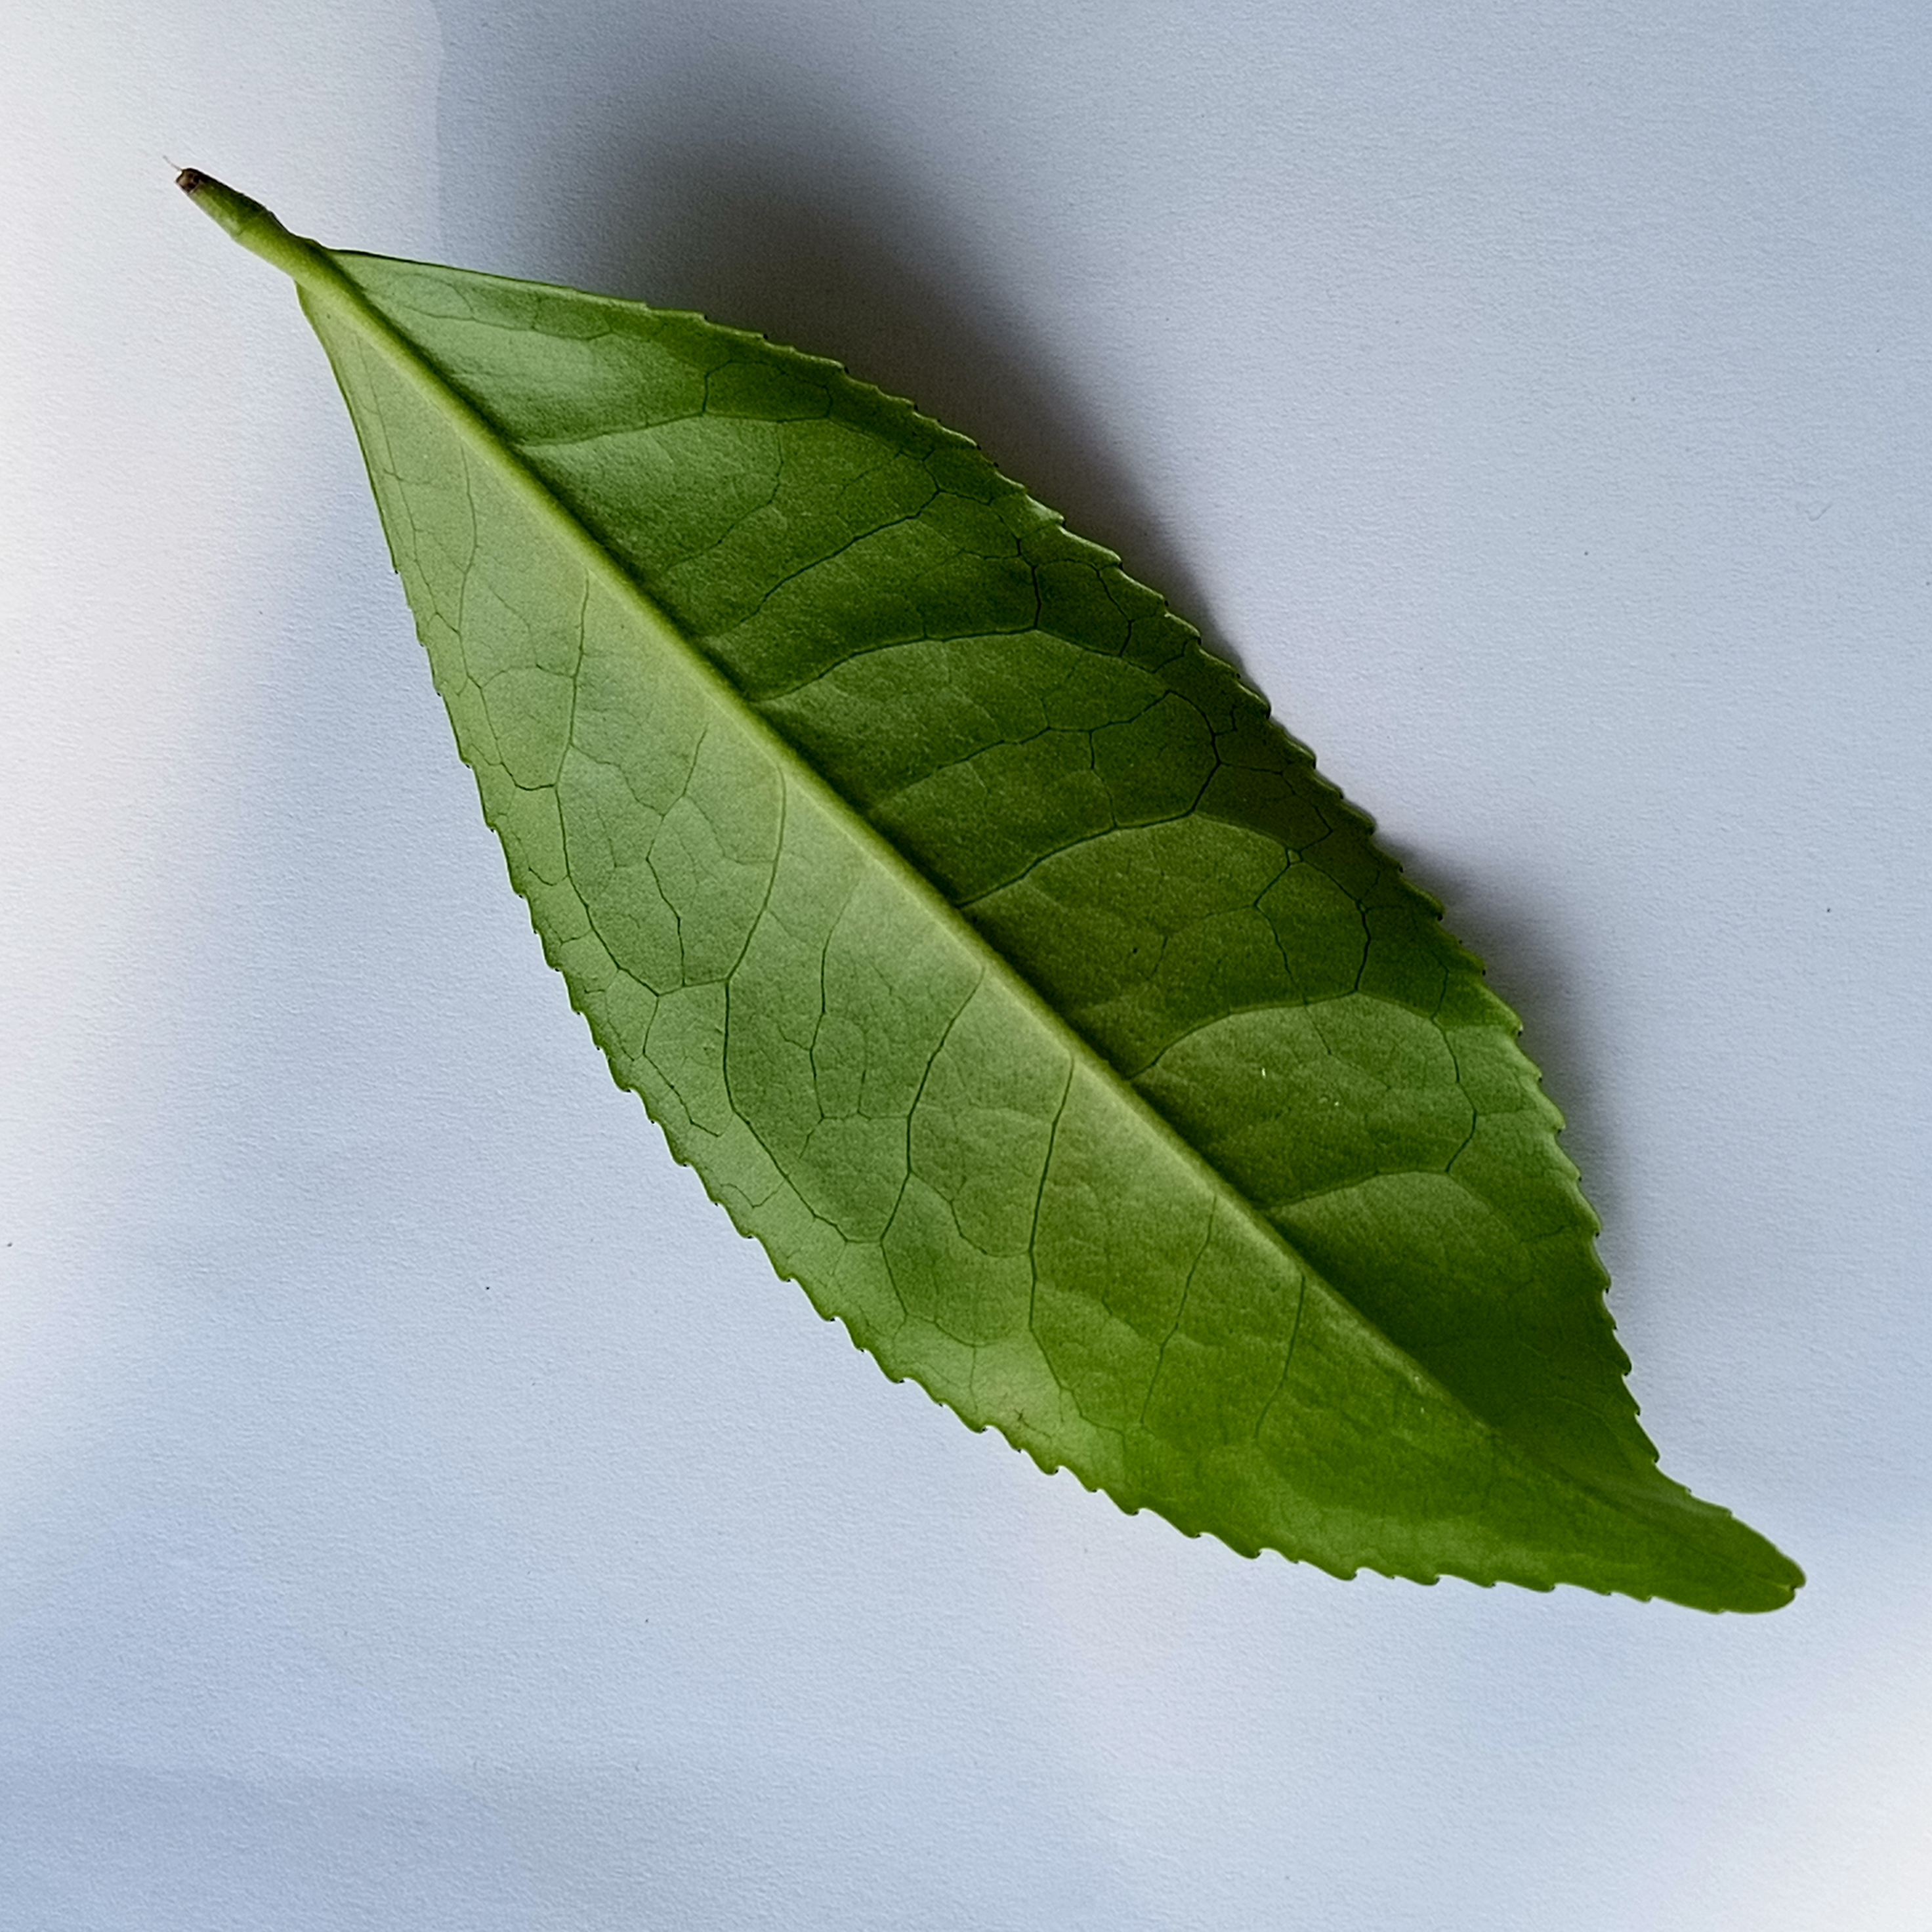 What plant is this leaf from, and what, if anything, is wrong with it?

tea, healthy
